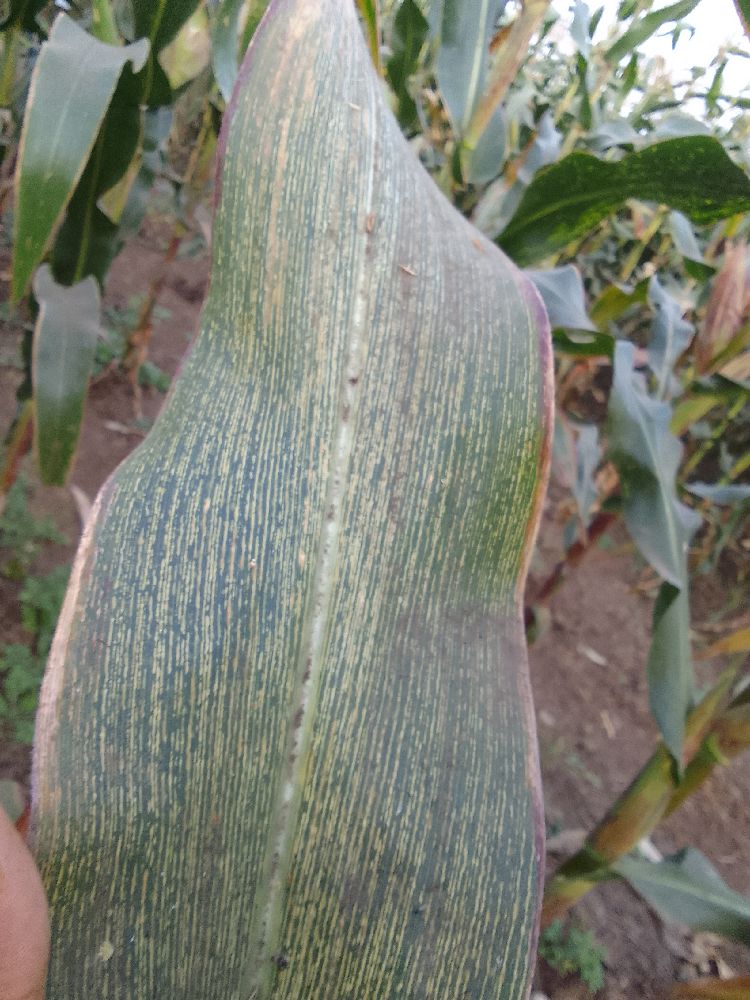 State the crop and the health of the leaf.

maize, maize streak virus
